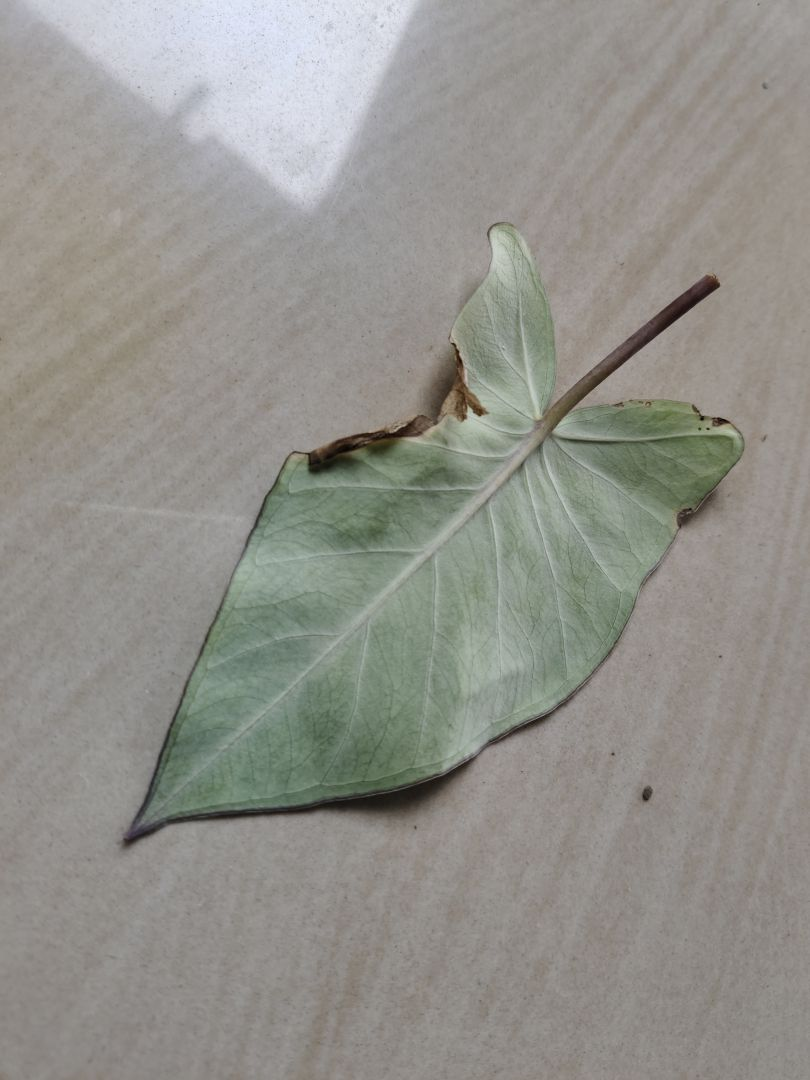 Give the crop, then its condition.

taro, leaf blight
